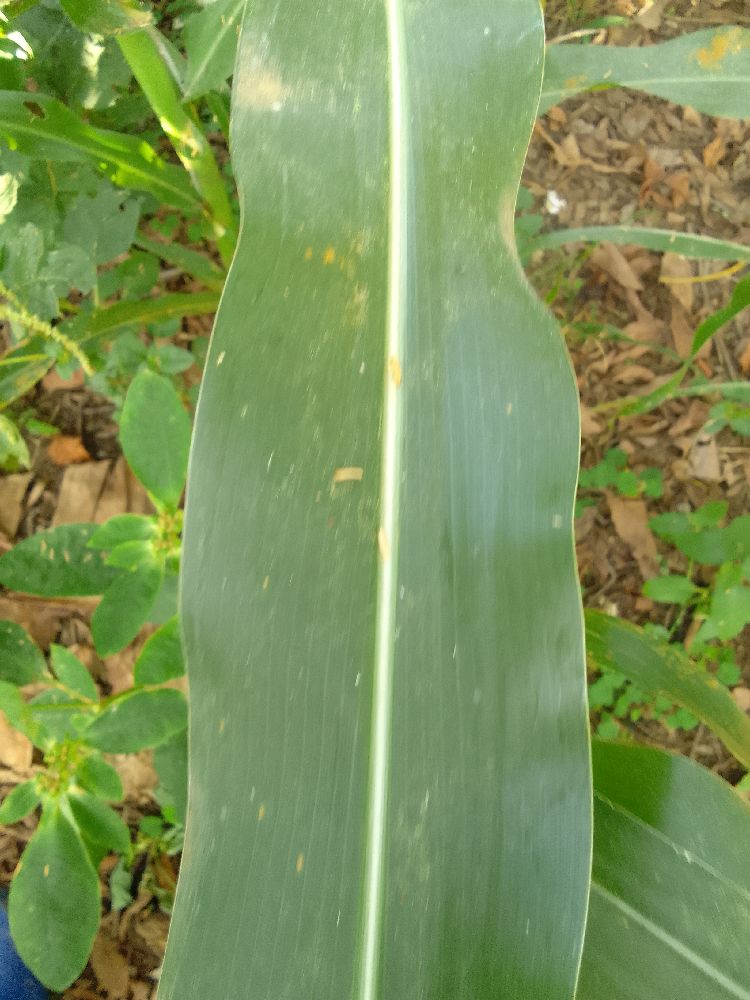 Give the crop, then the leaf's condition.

maize, healthy
